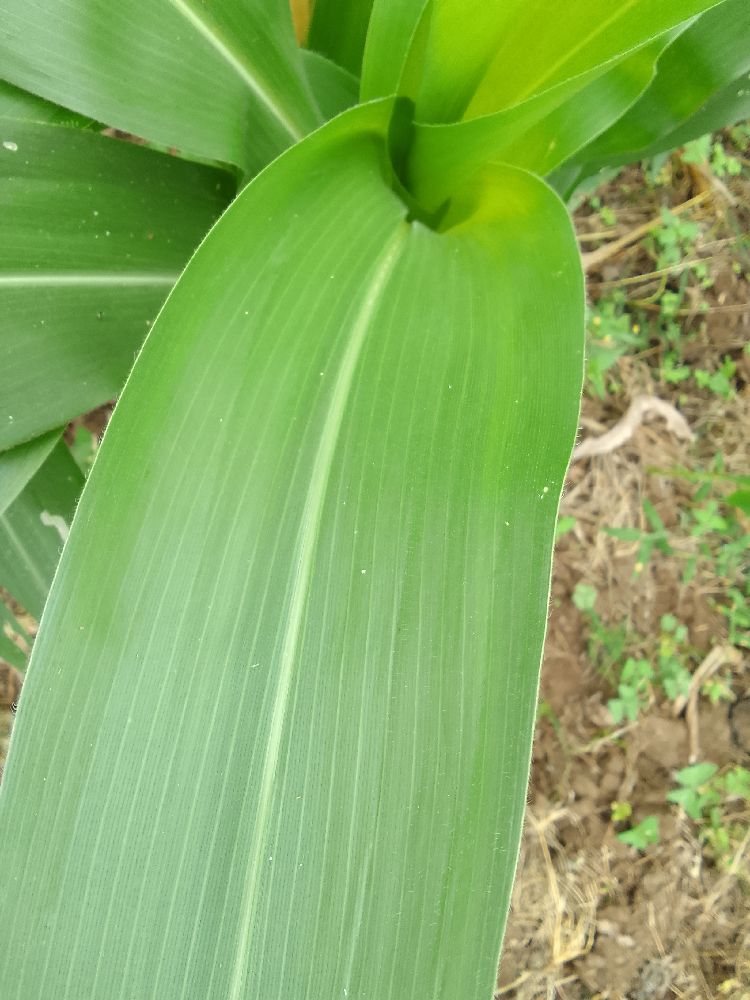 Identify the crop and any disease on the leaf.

maize, healthy
